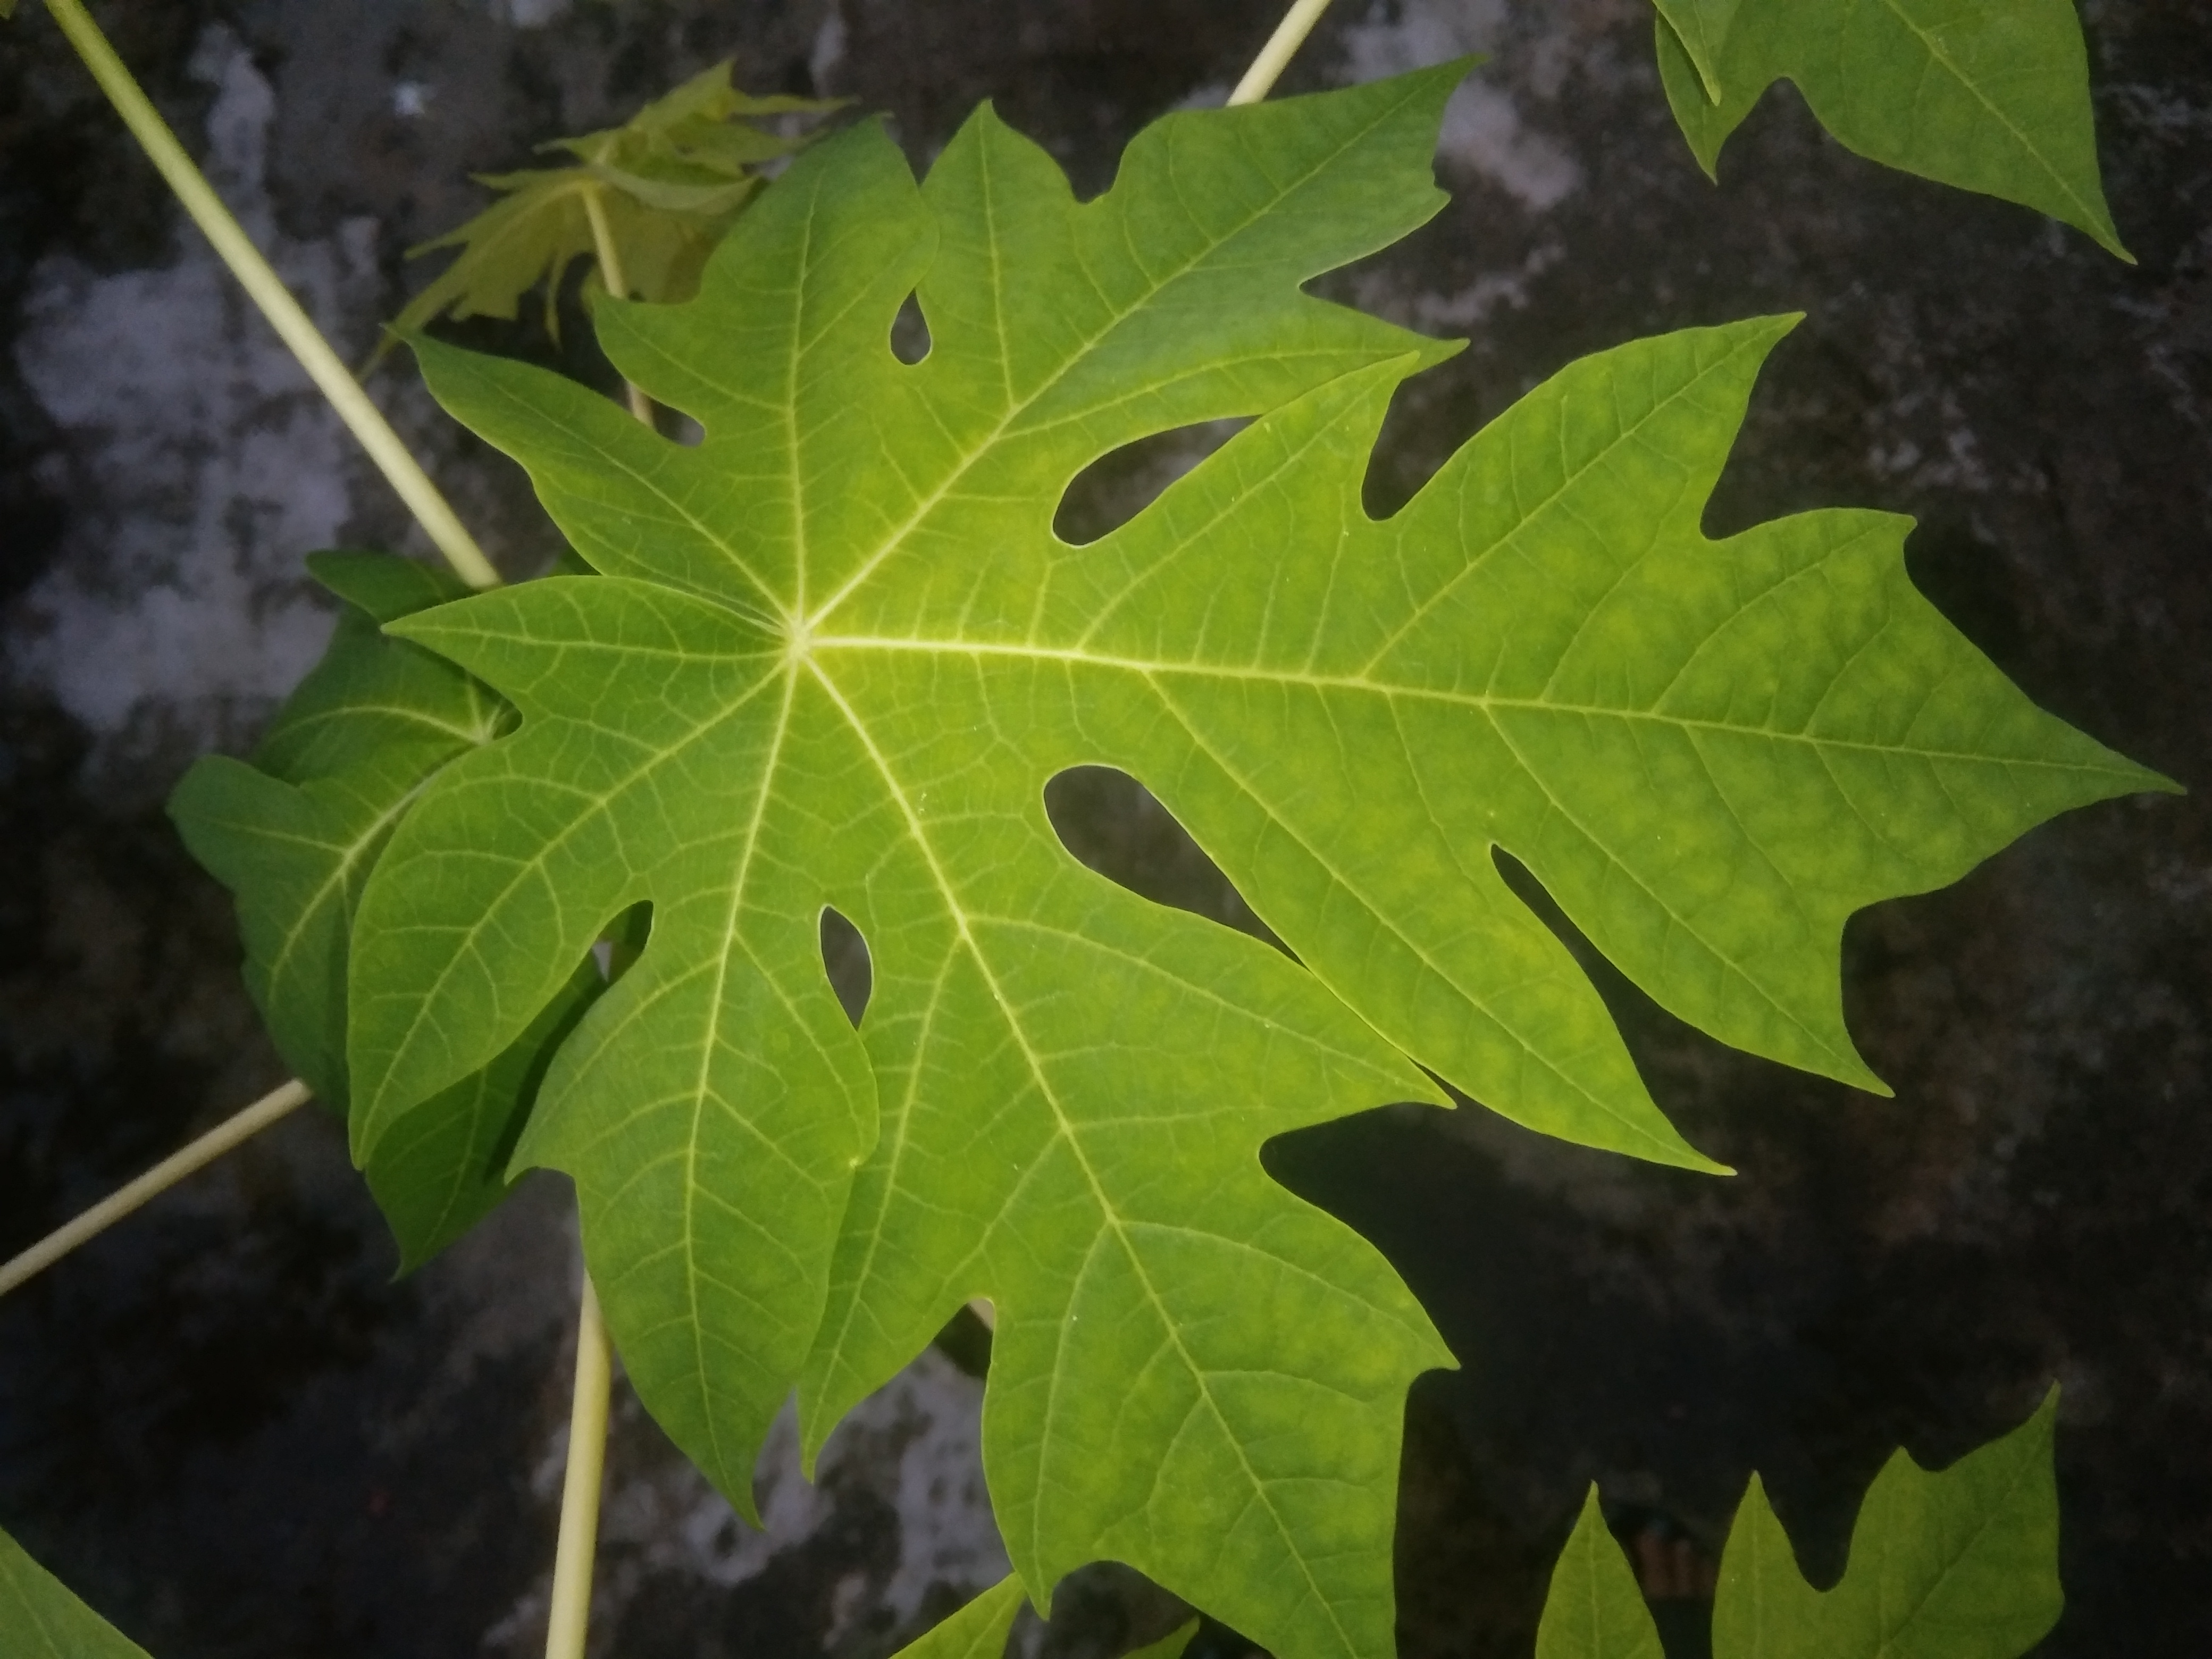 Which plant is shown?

papaya
